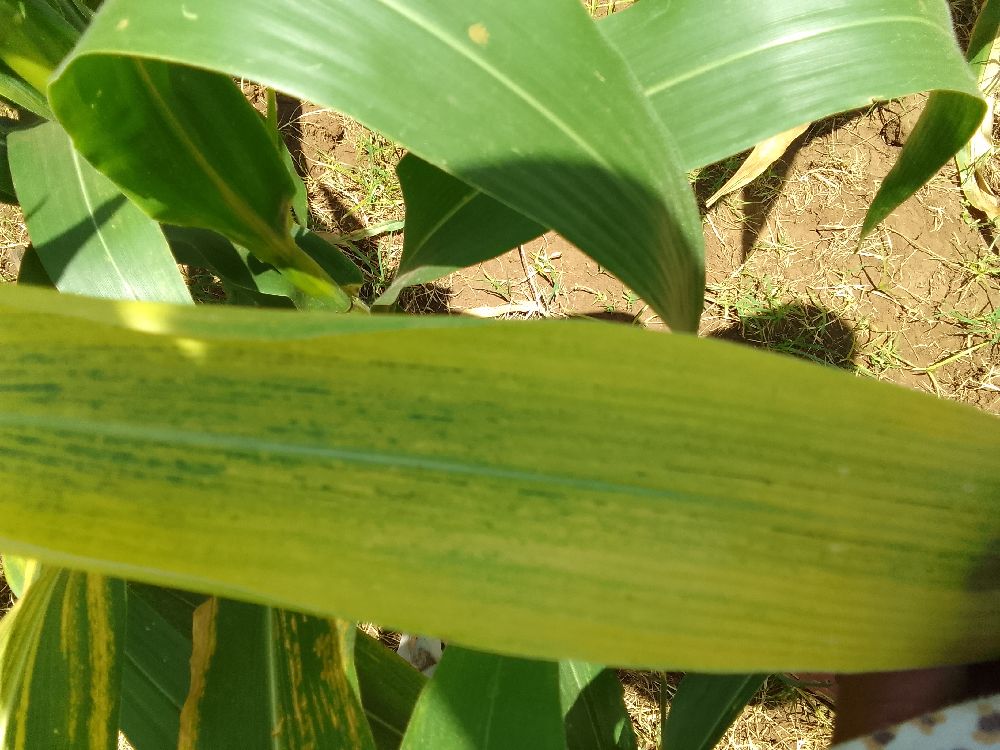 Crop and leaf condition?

maize, maize lethal necrosis
